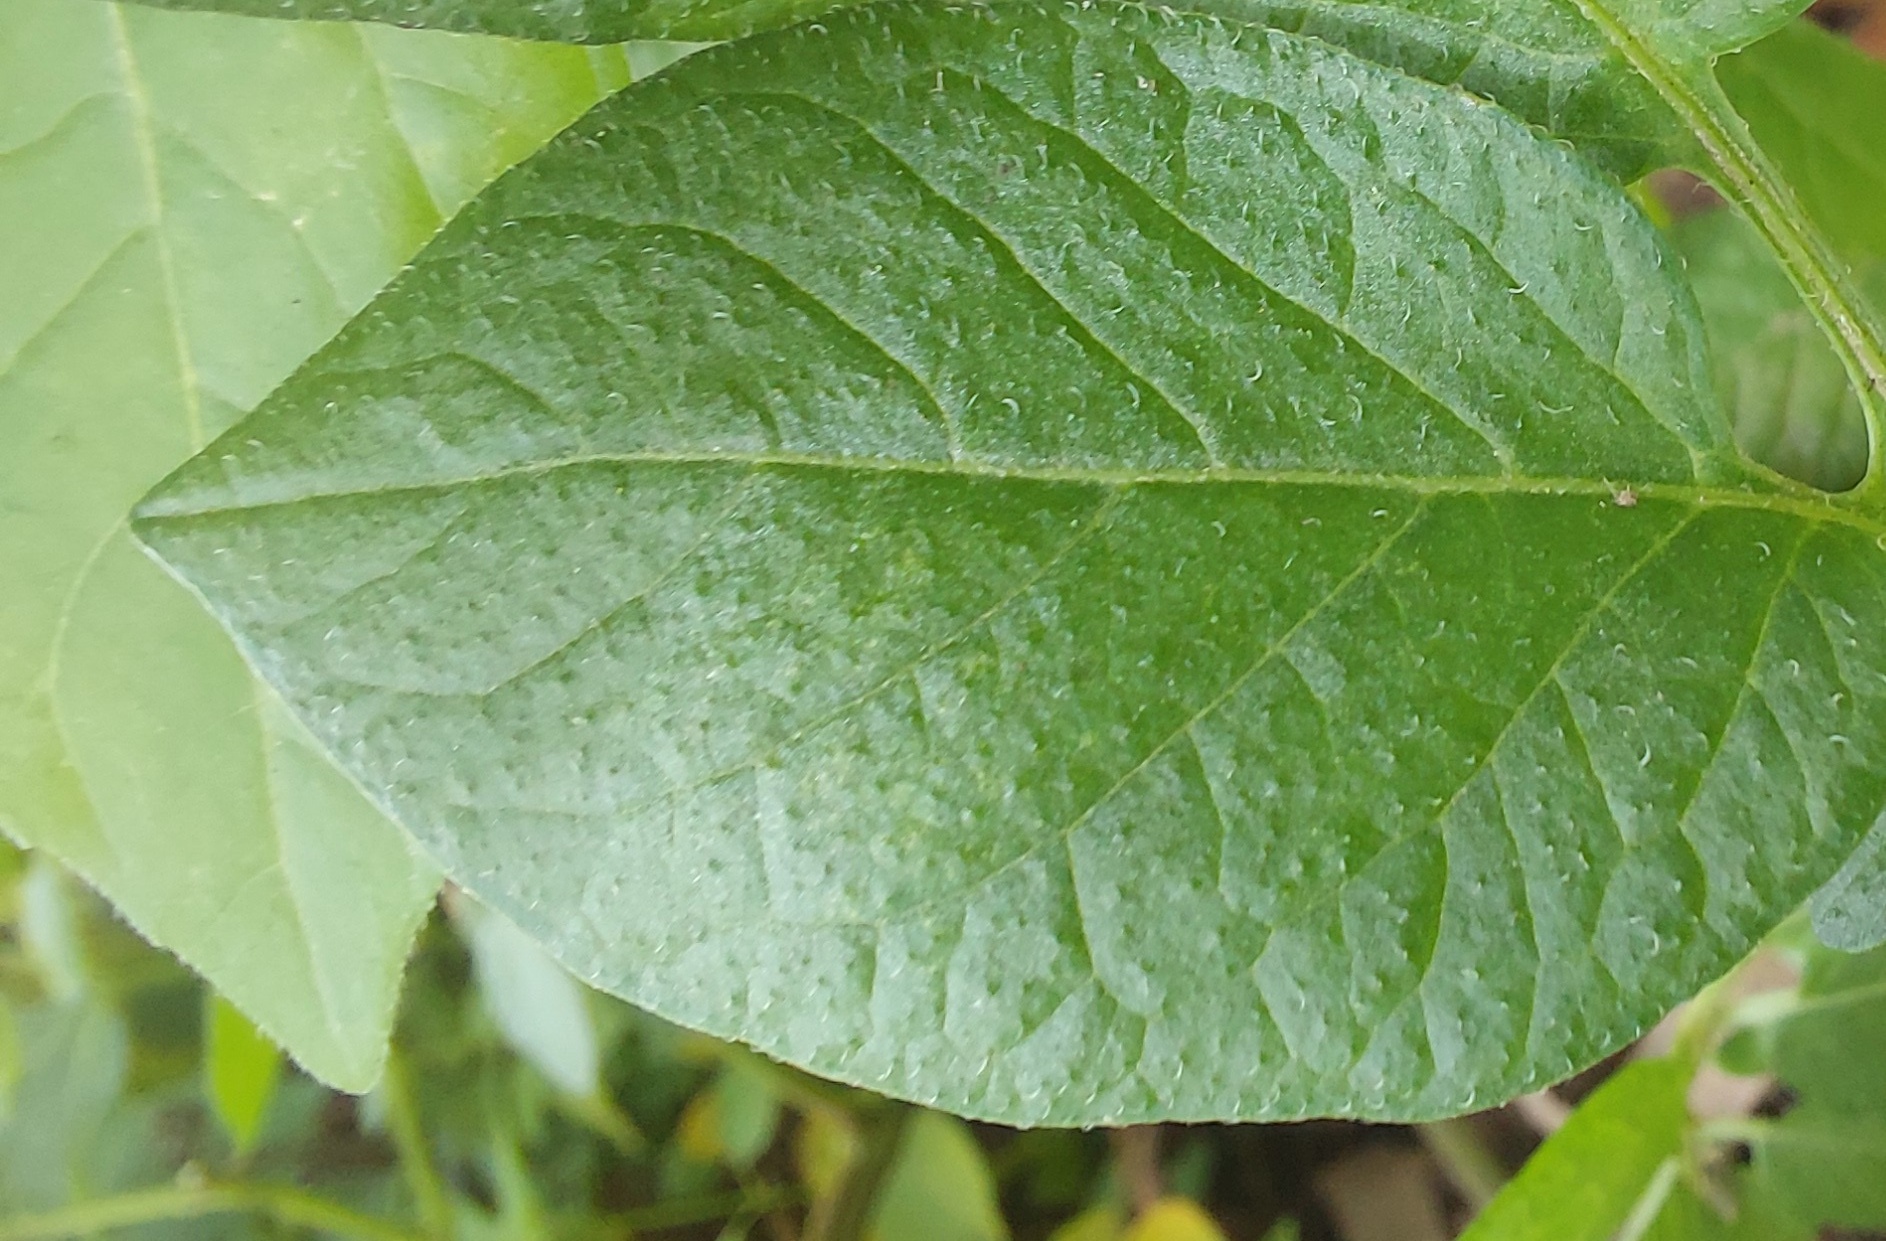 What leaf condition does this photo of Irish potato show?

healthy
